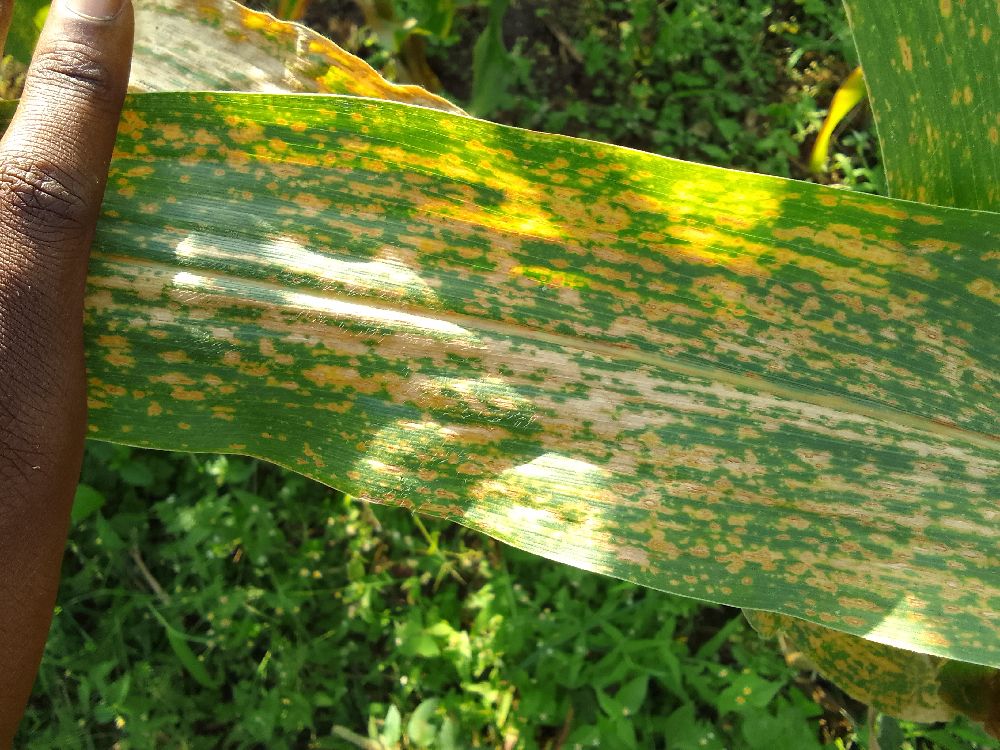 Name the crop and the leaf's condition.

maize, maize lethal necrosis
